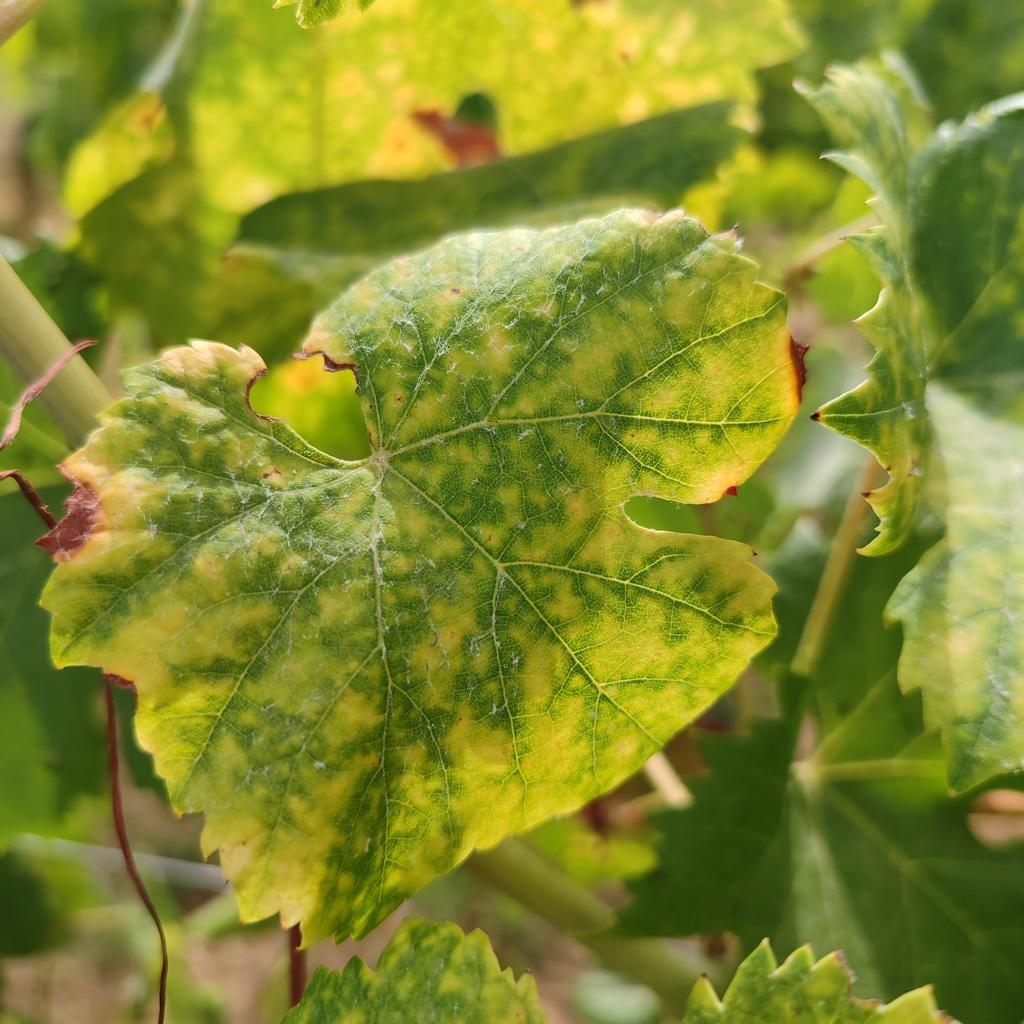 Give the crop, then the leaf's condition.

grapevine, esca complex
